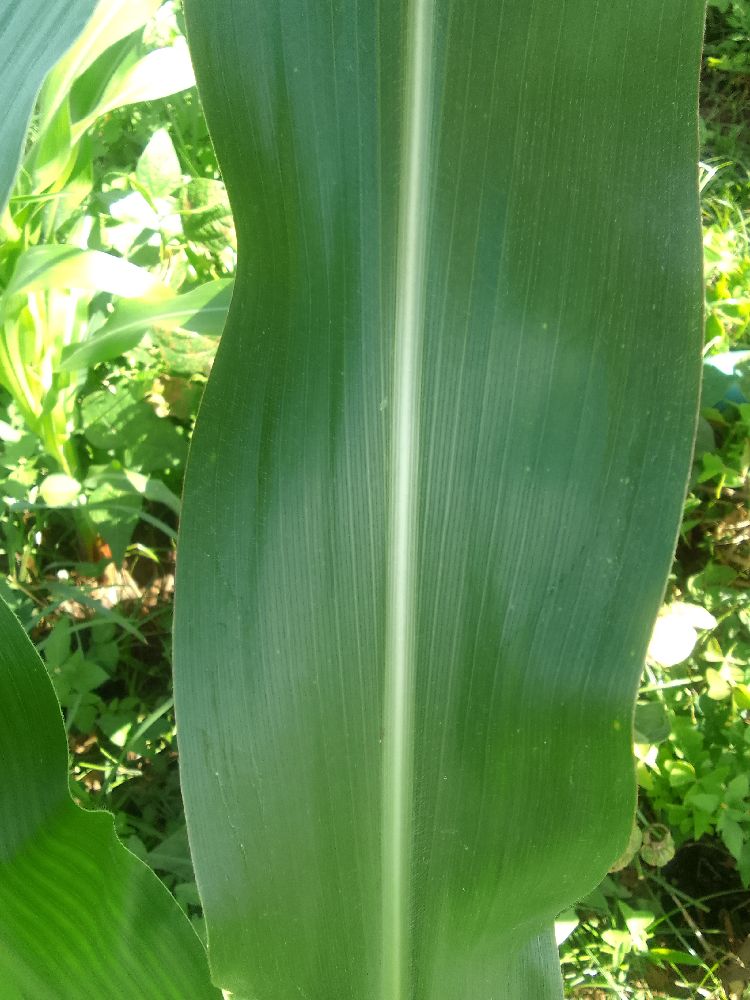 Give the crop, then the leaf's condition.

maize, healthy
